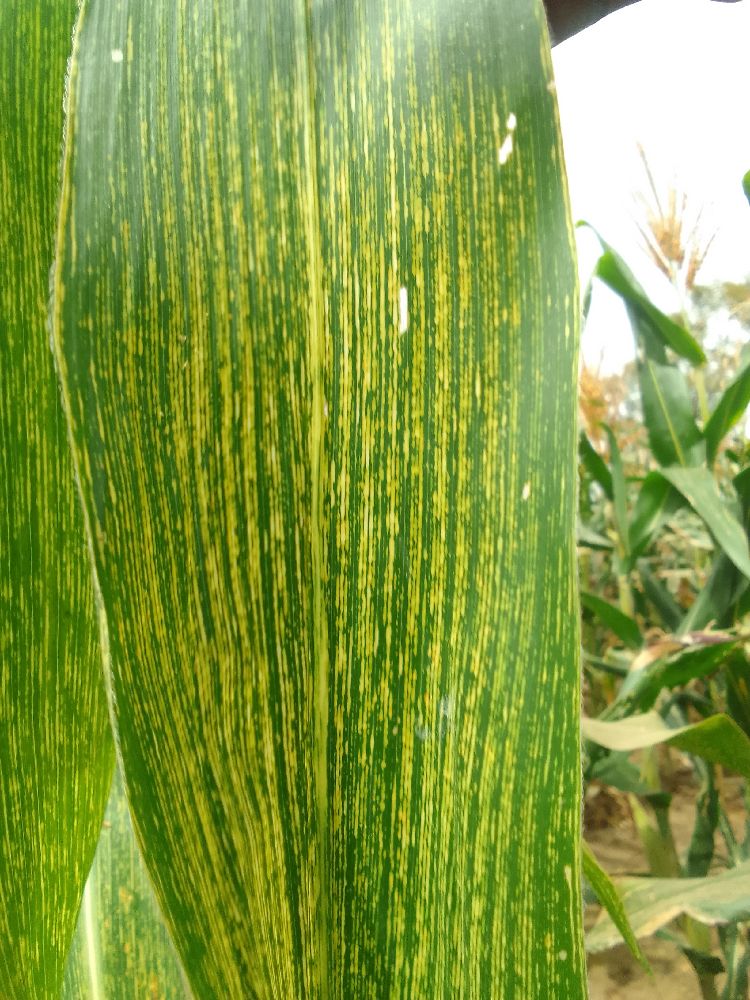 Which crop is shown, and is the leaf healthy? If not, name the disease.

maize, maize streak virus
